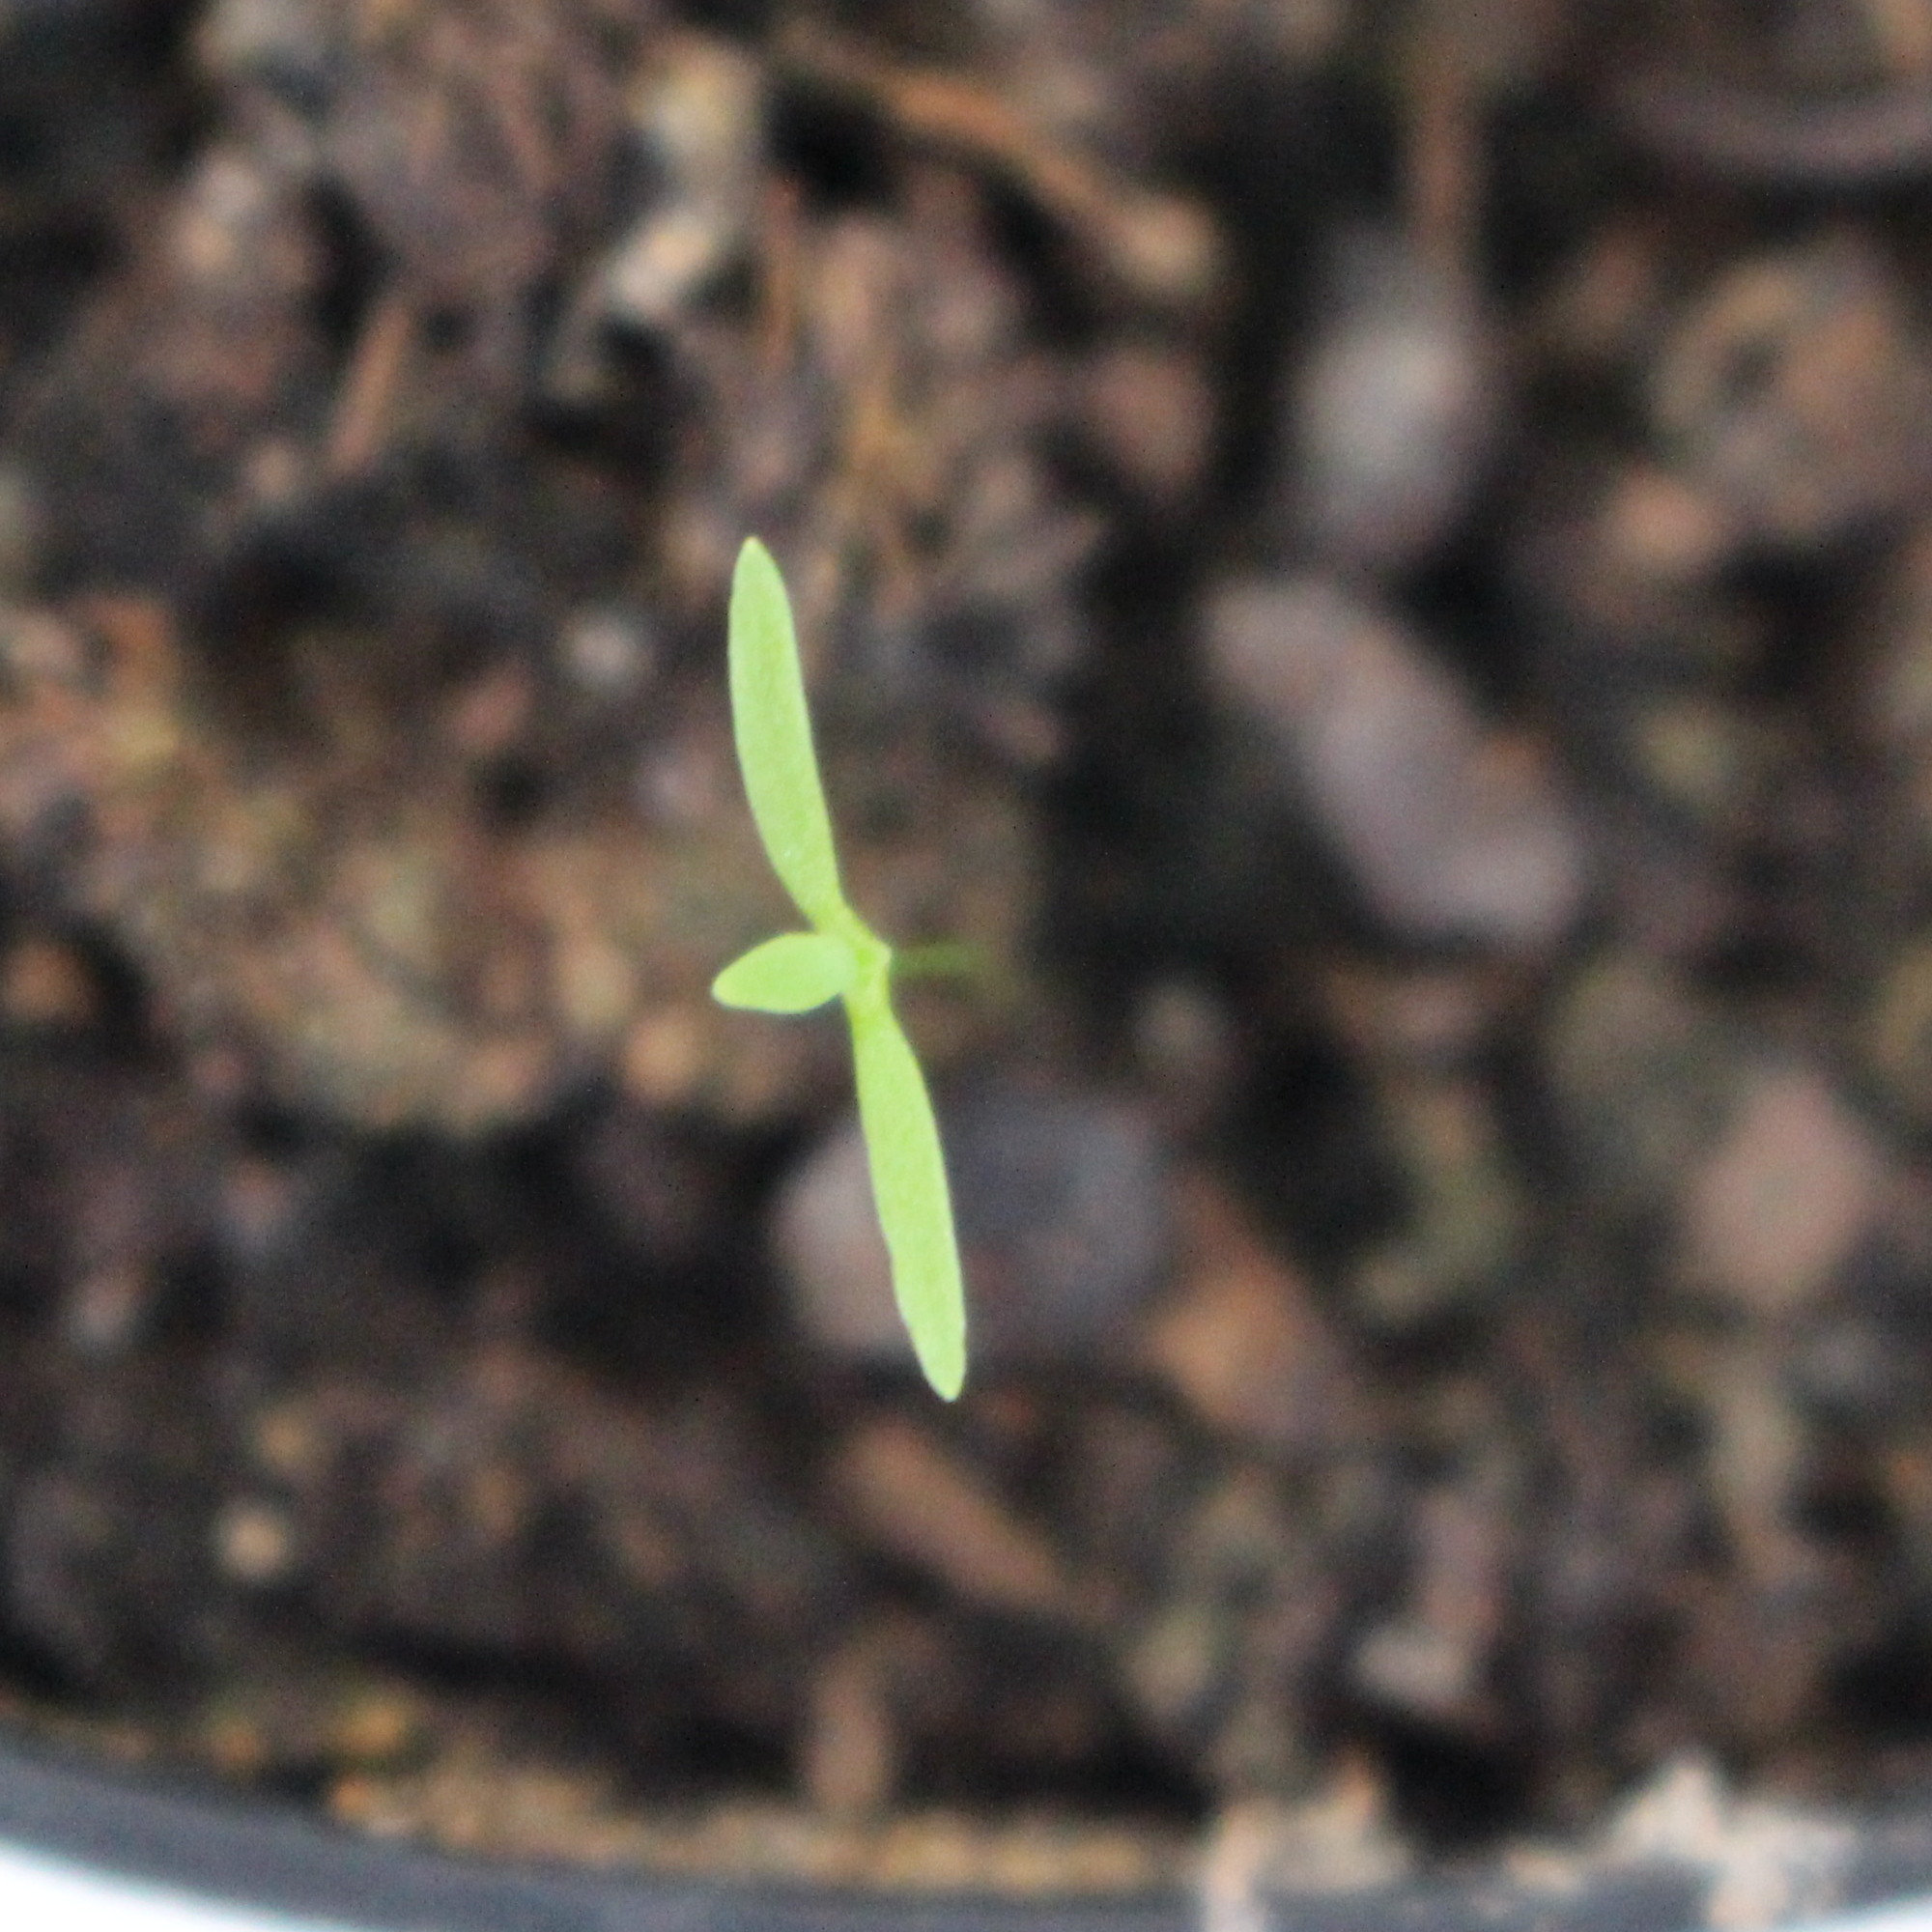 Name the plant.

Papaver rhoeas
